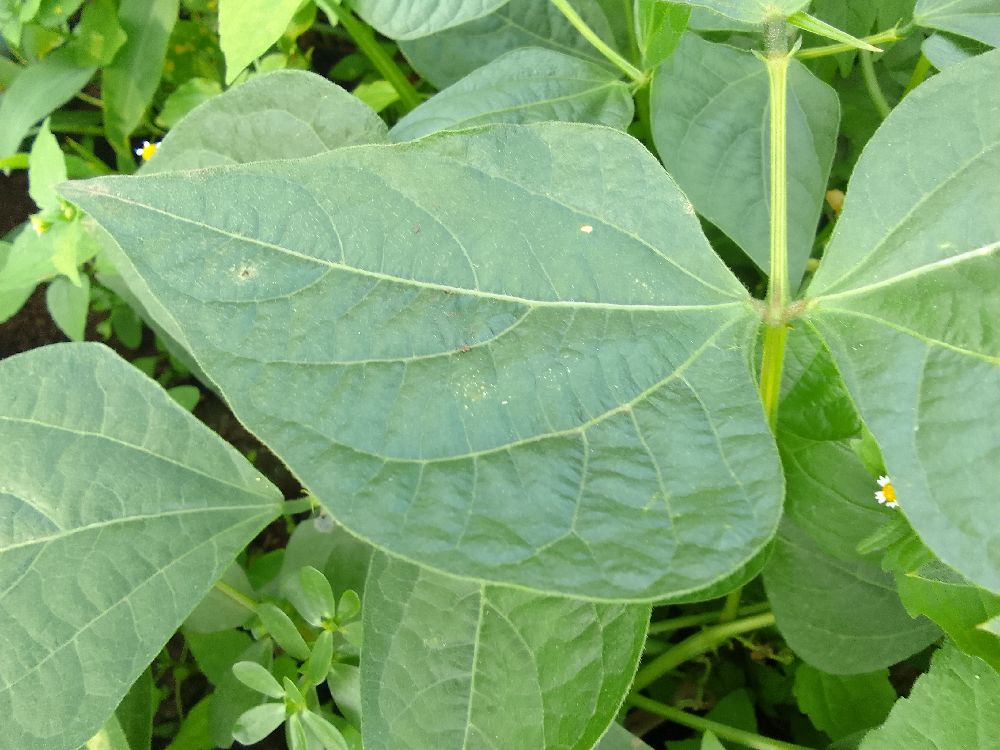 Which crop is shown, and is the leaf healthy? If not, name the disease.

common bean, healthy
